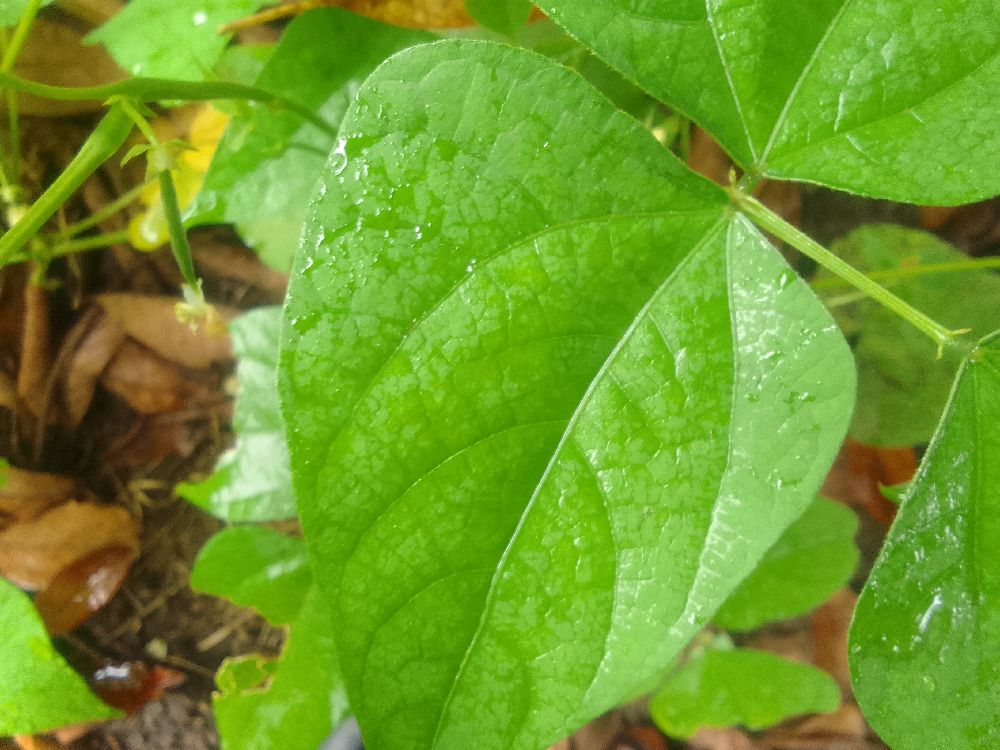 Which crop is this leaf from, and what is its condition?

common bean, healthy
